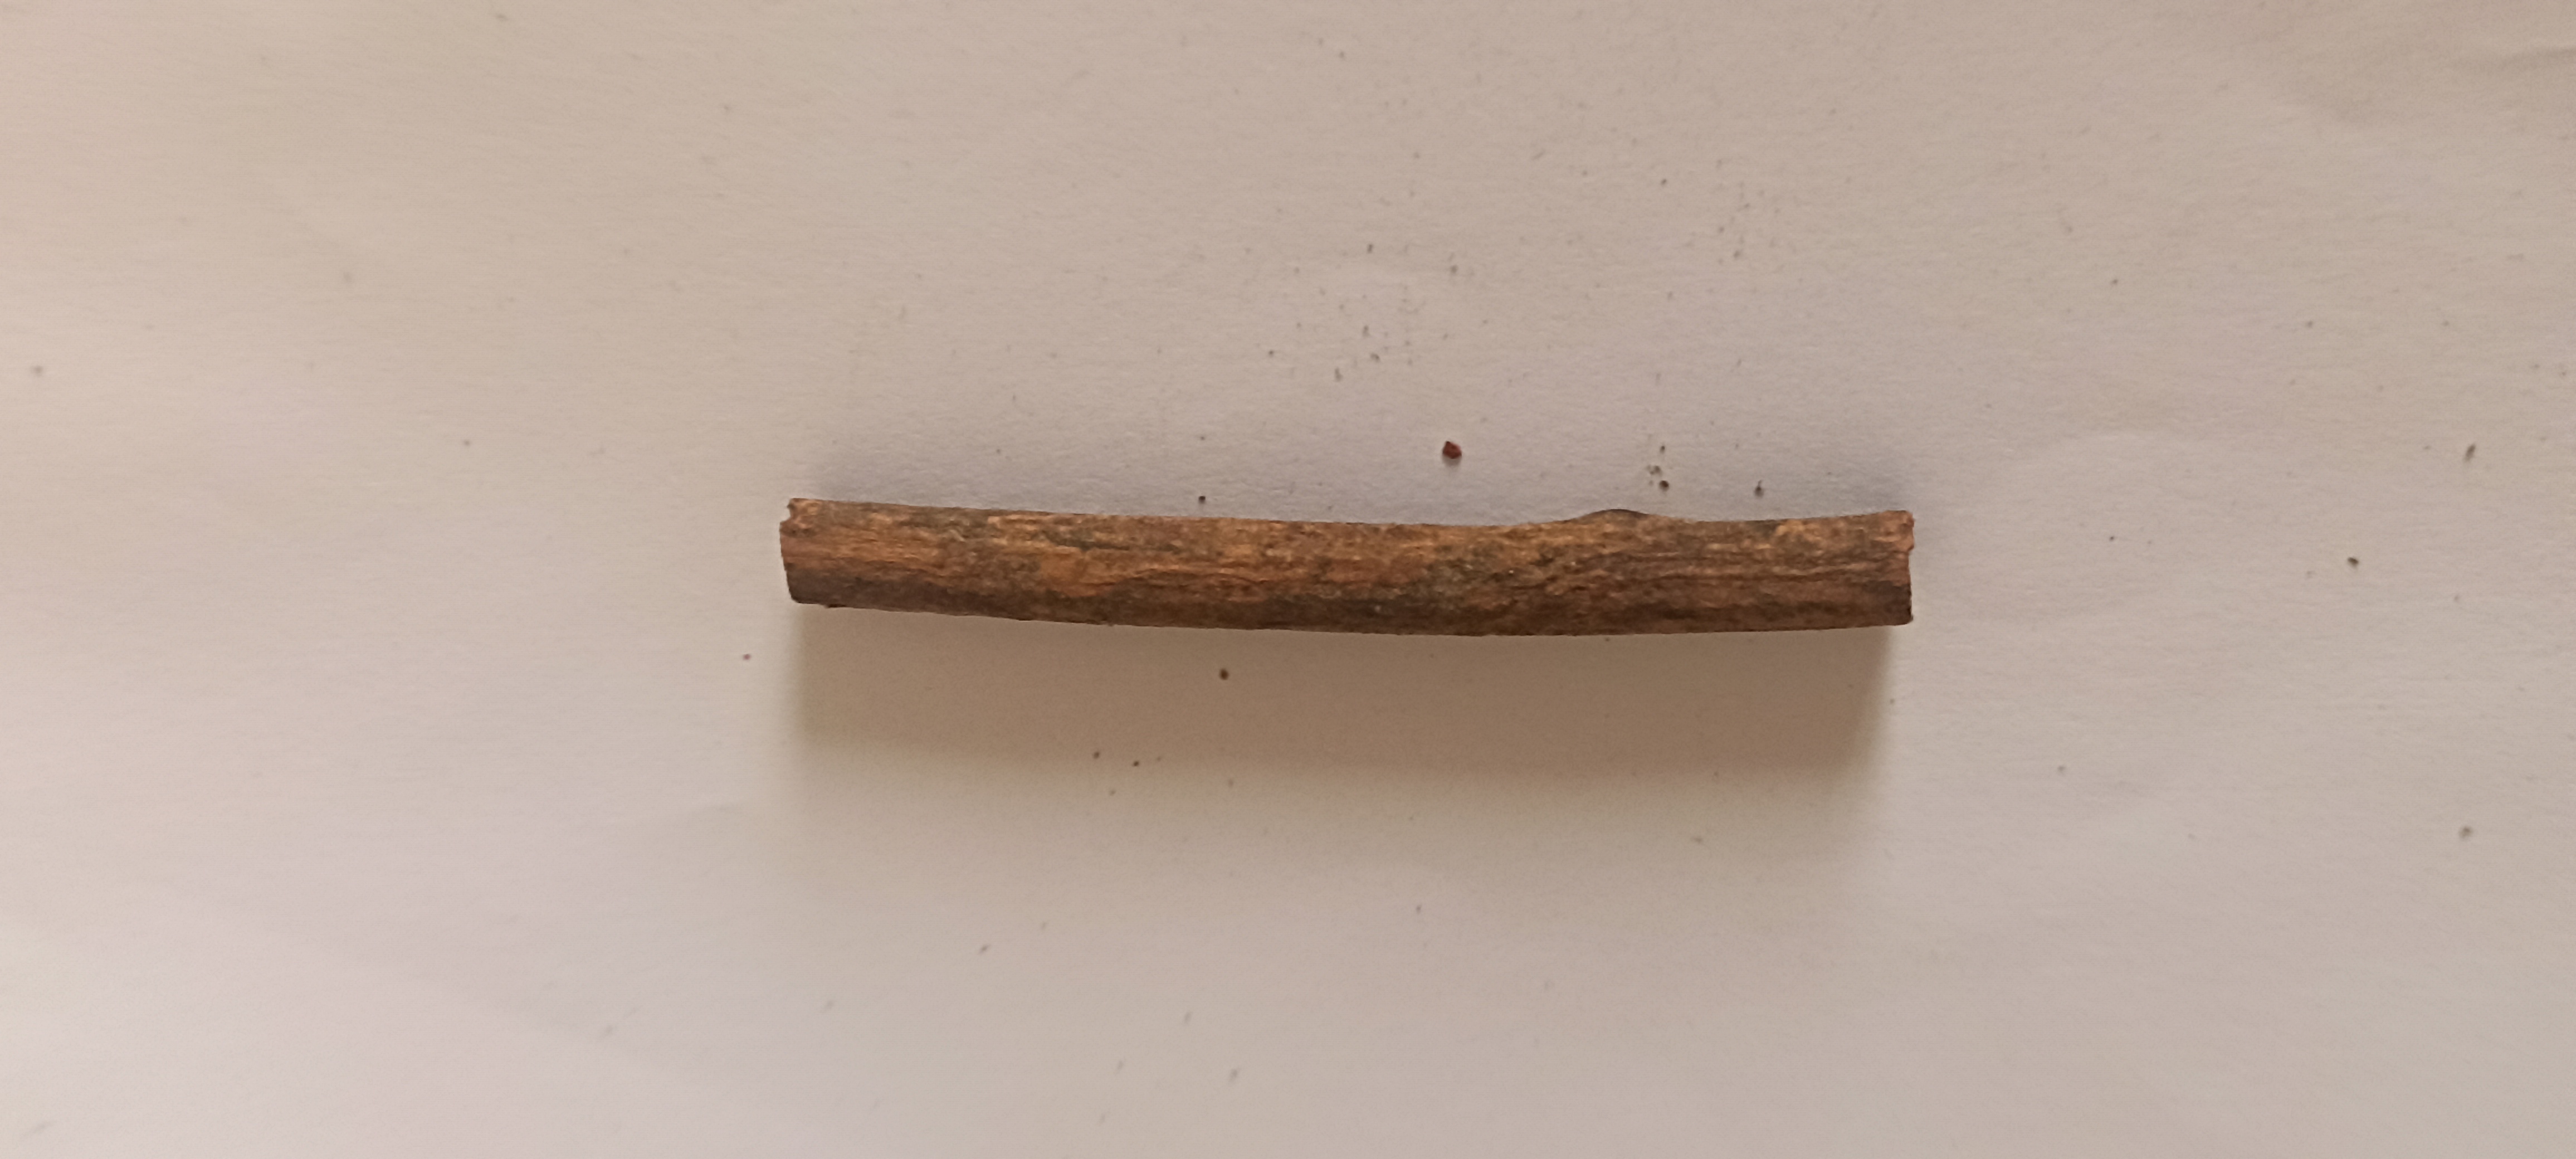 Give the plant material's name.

manjistha
